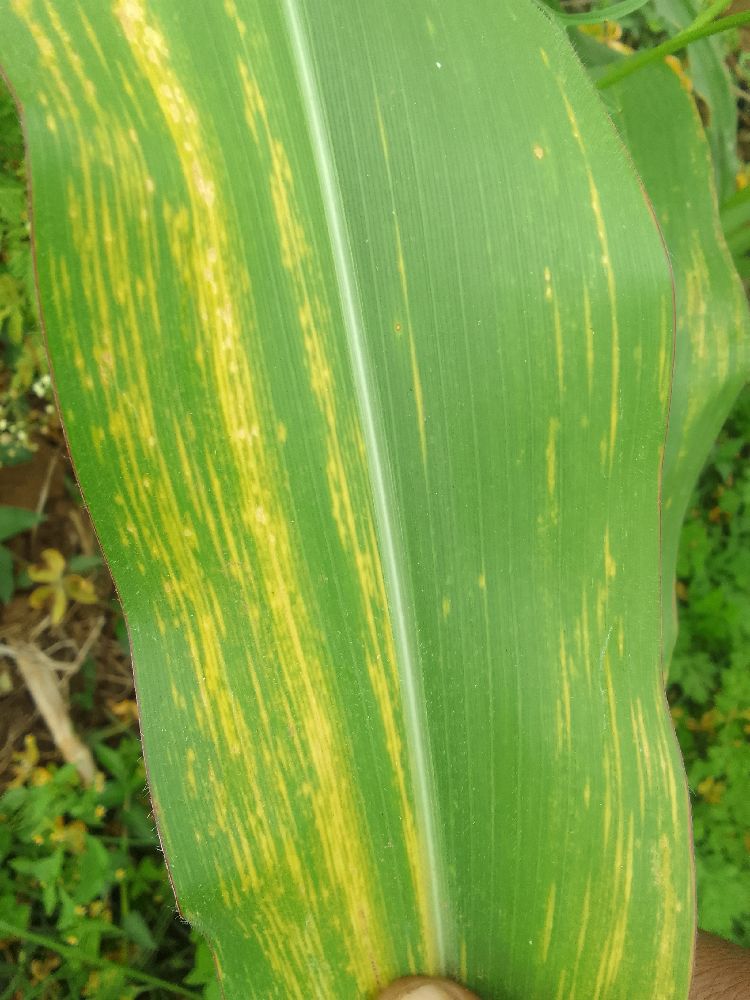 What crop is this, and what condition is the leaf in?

maize, maize lethal necrosis
